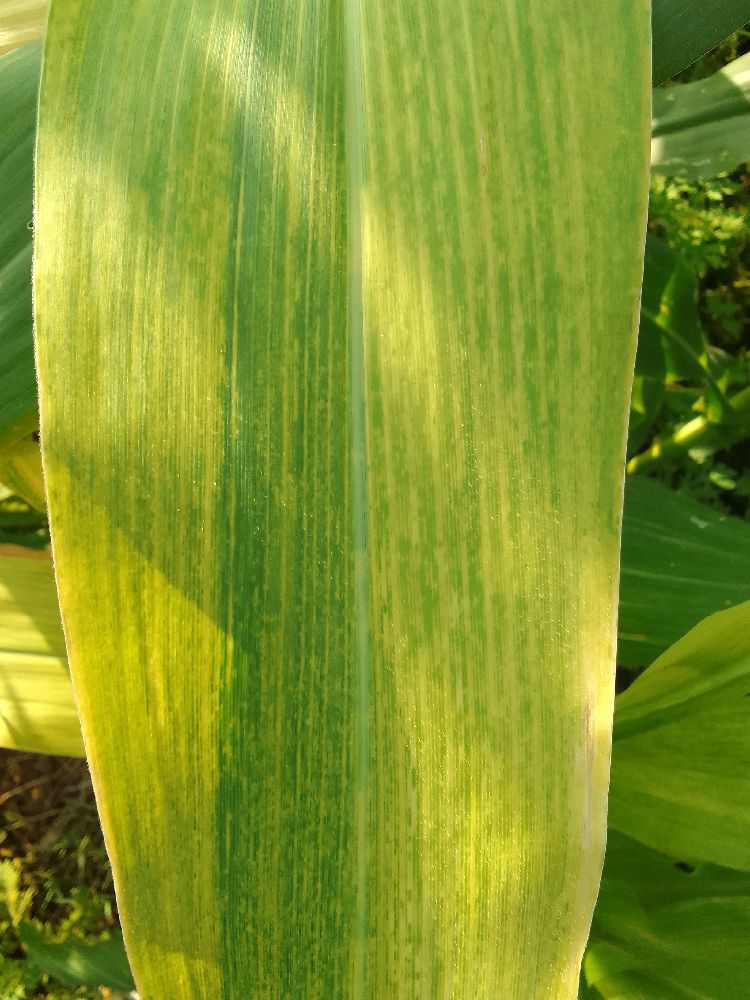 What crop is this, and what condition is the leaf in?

maize, maize lethal necrosis
